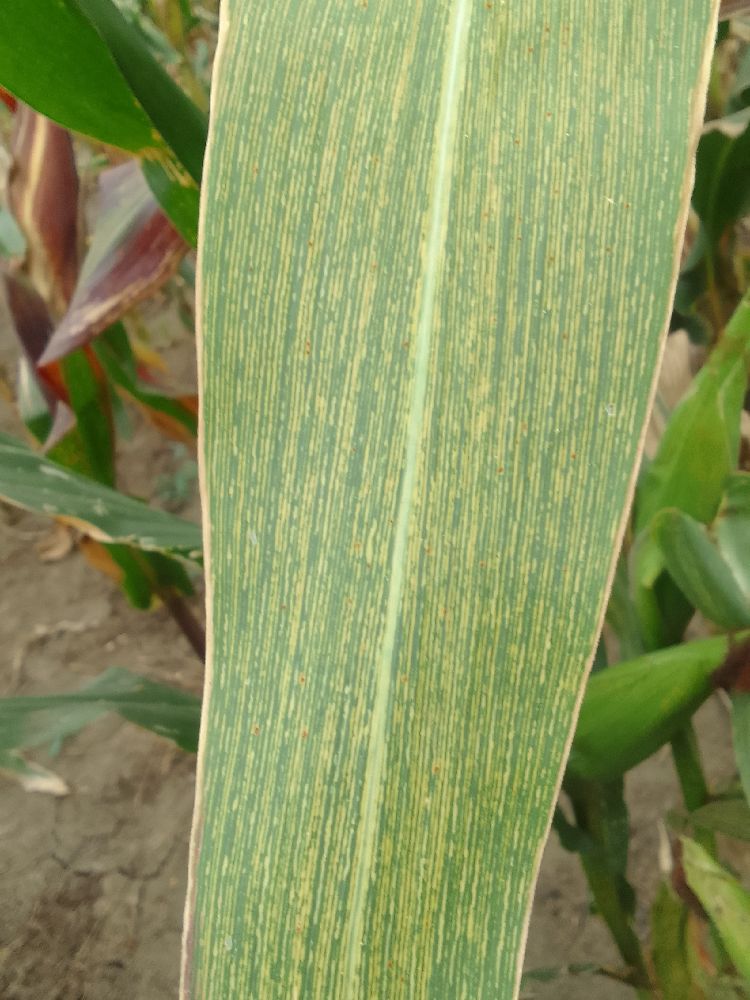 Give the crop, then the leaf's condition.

maize, maize streak virus
